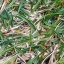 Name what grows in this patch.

grass
